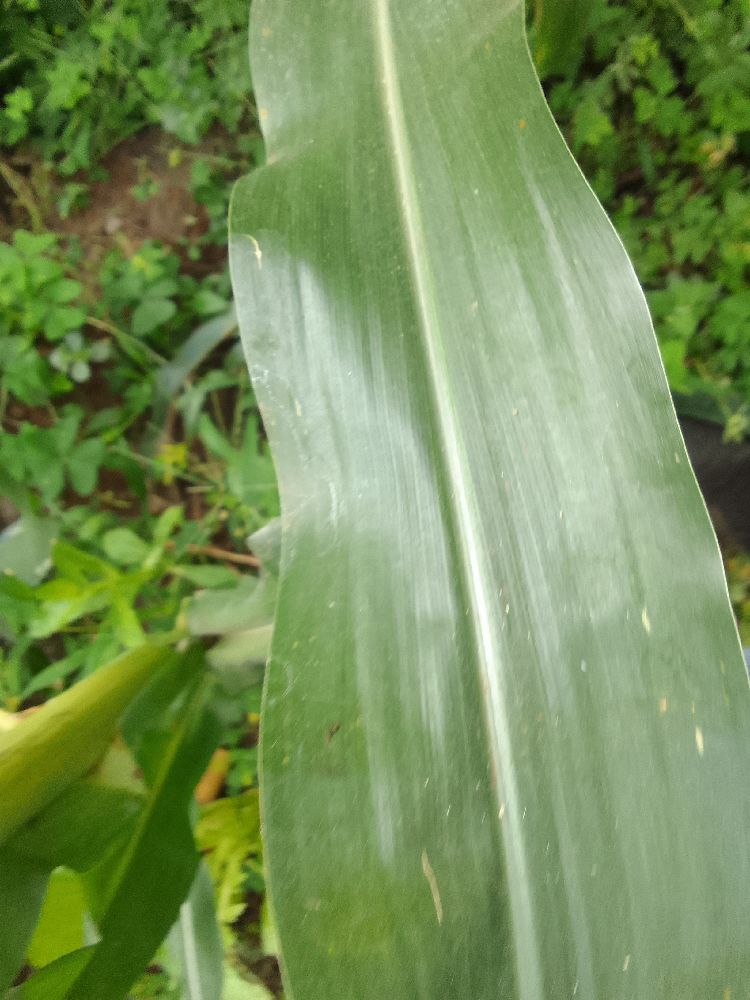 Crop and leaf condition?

maize, healthy
